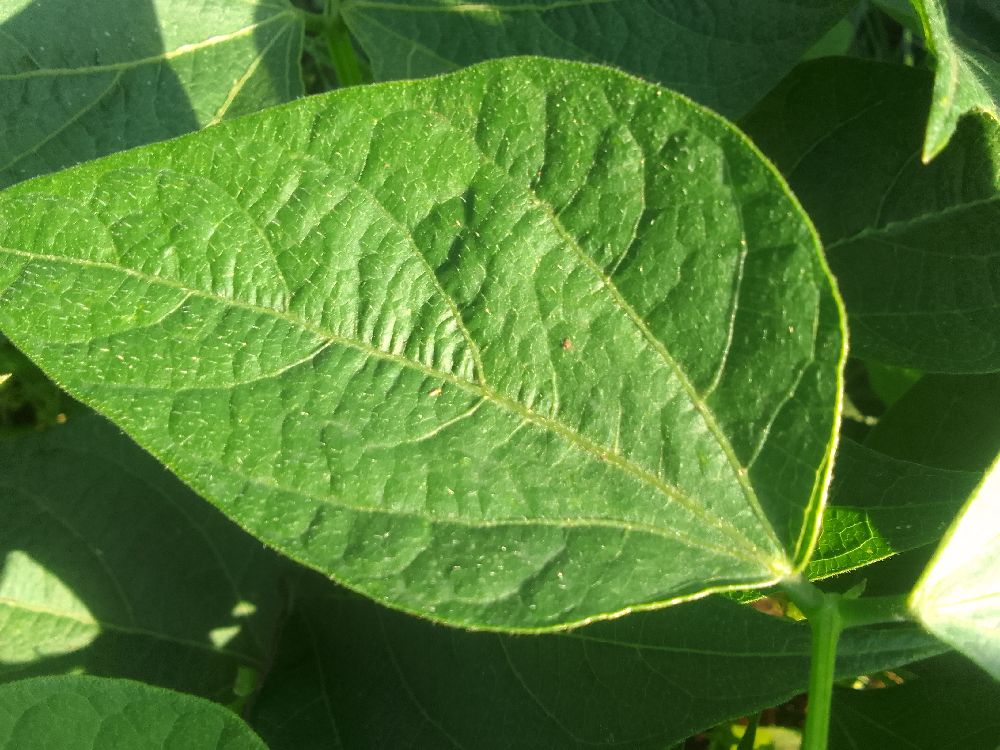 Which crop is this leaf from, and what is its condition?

common bean, healthy
